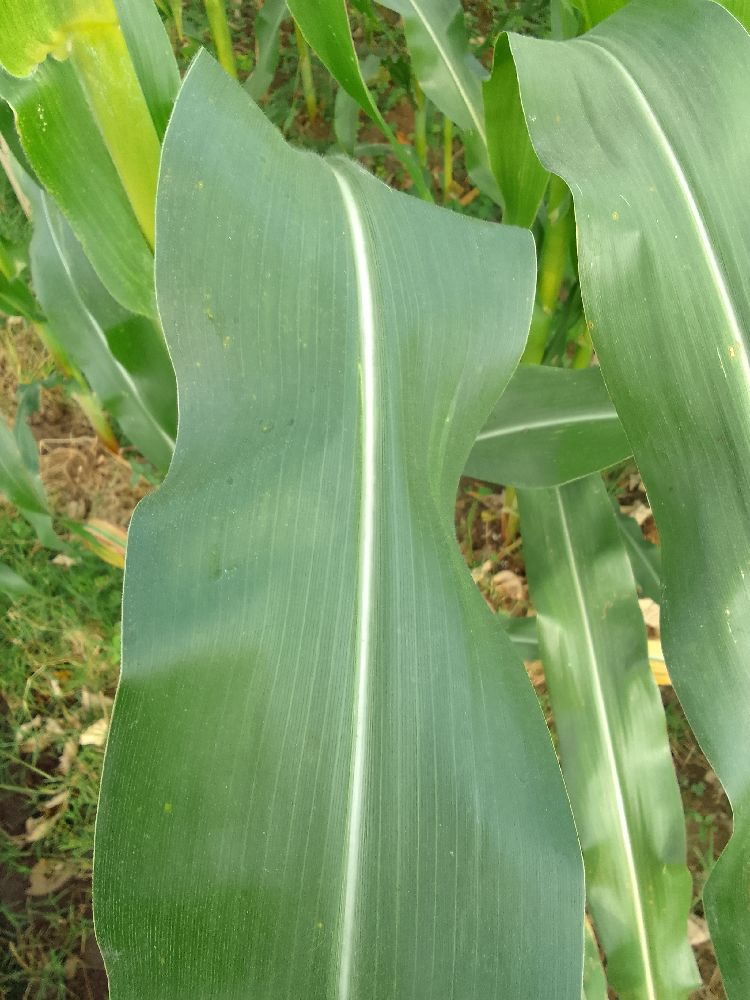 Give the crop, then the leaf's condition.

maize, healthy
